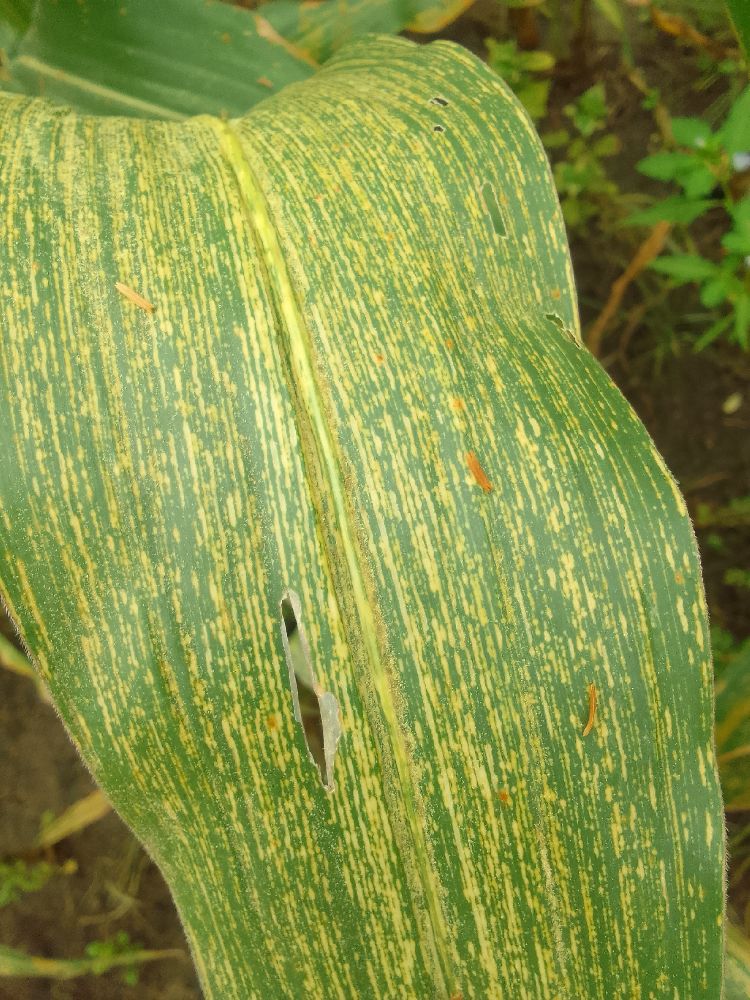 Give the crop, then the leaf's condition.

maize, maize streak virus
